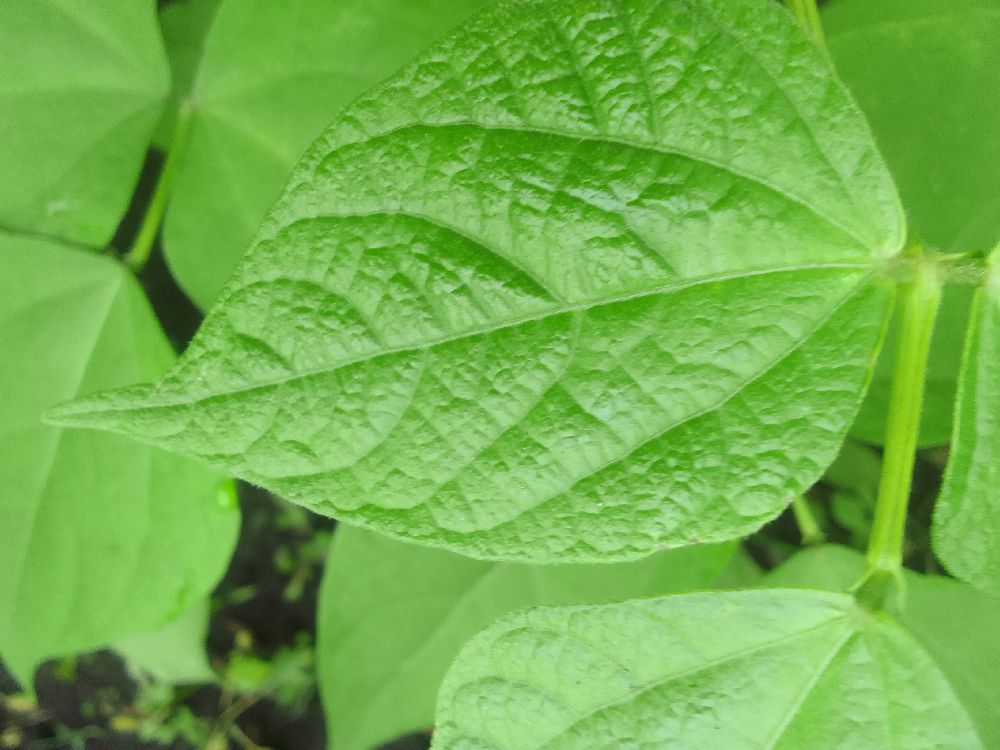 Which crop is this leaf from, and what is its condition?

common bean, healthy
